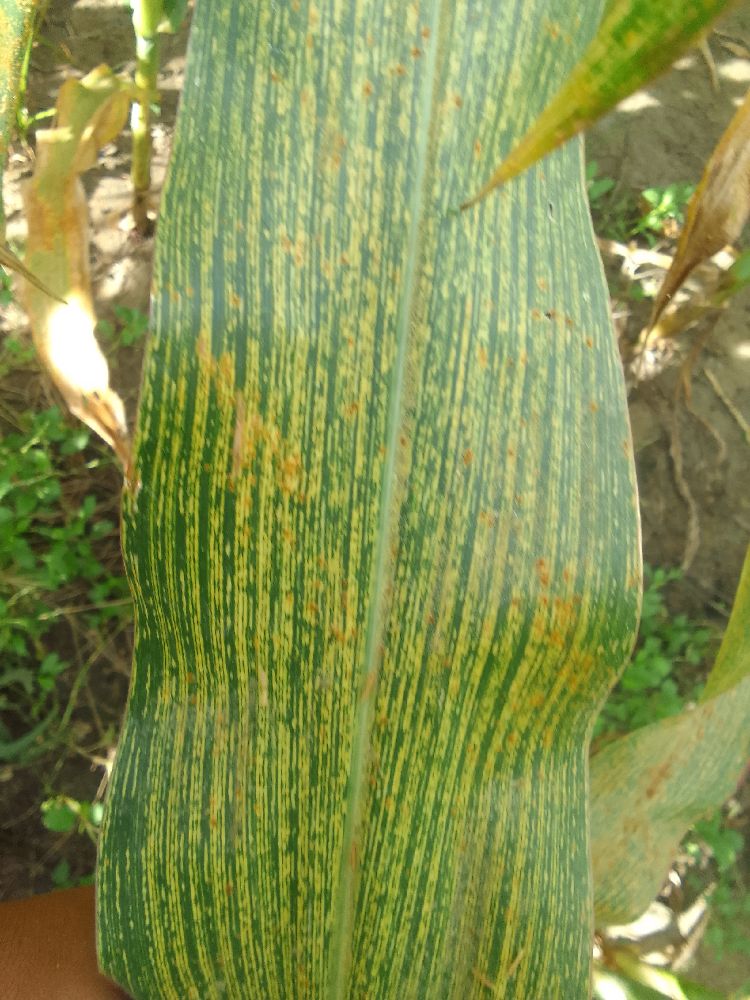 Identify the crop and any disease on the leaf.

maize, maize streak virus
